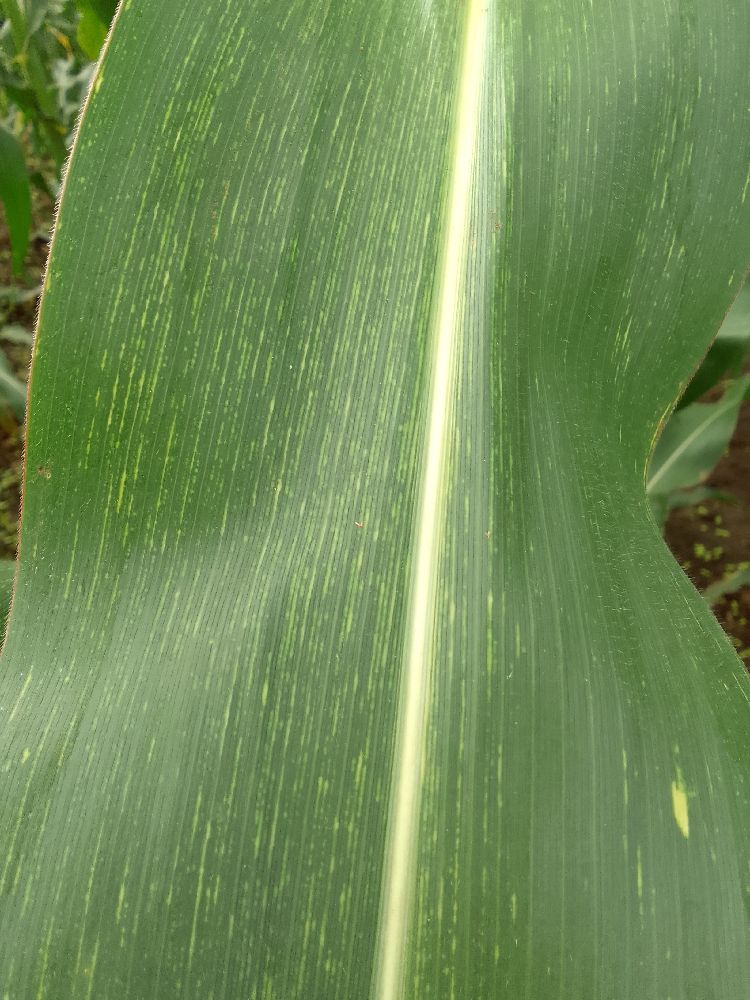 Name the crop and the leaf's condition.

maize, maize streak virus
